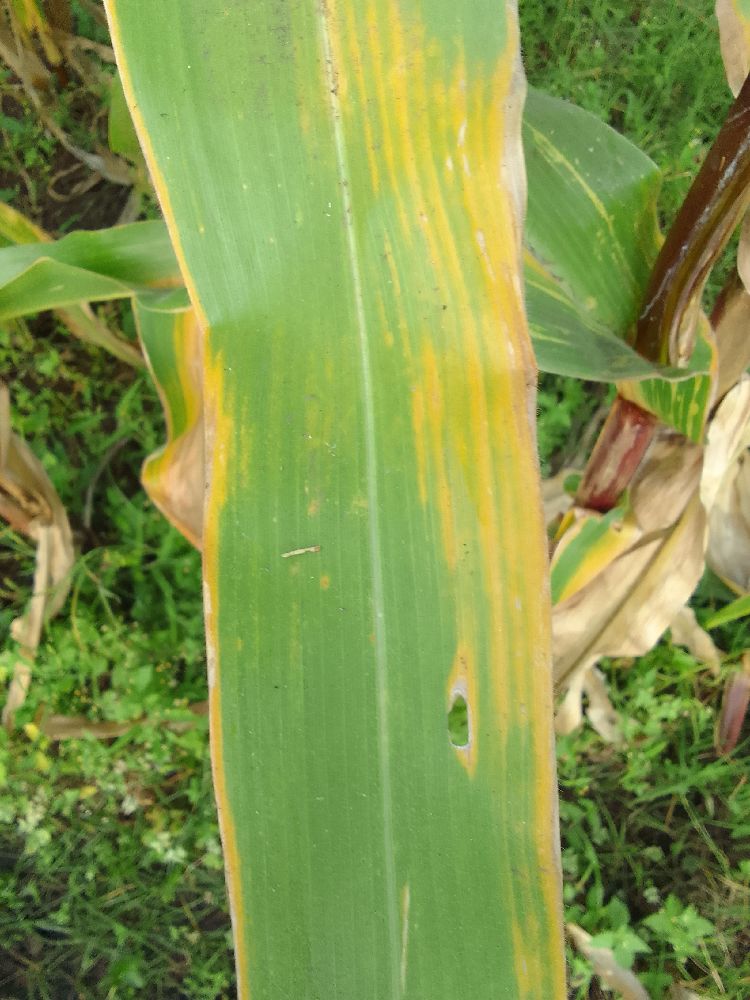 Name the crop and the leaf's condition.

maize, maize lethal necrosis
